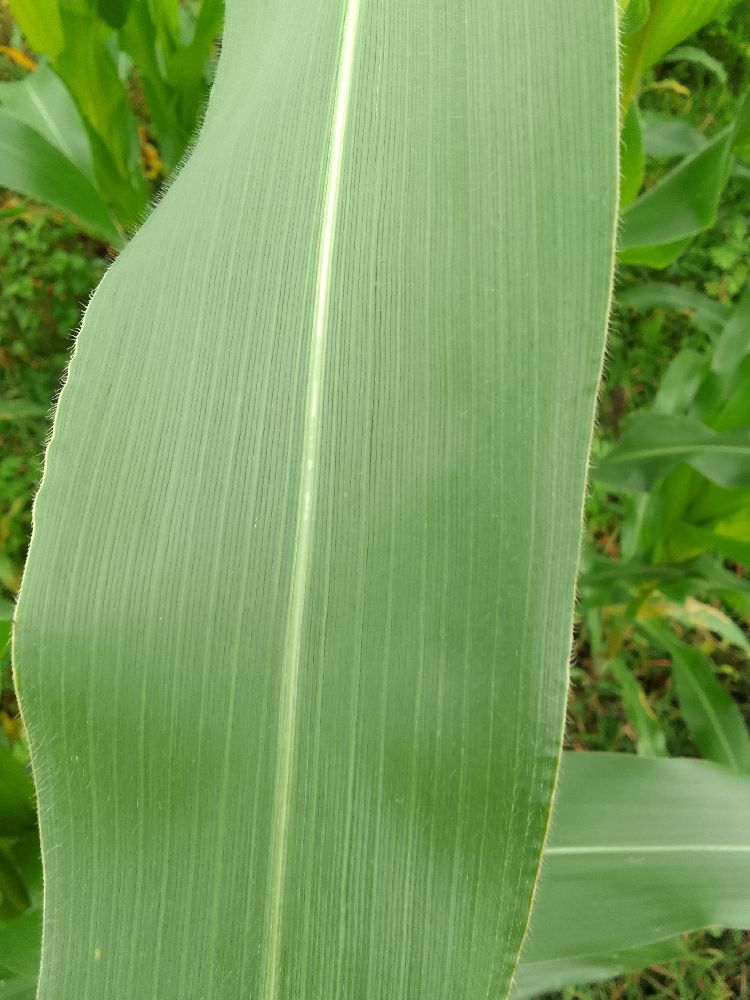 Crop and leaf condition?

maize, healthy
